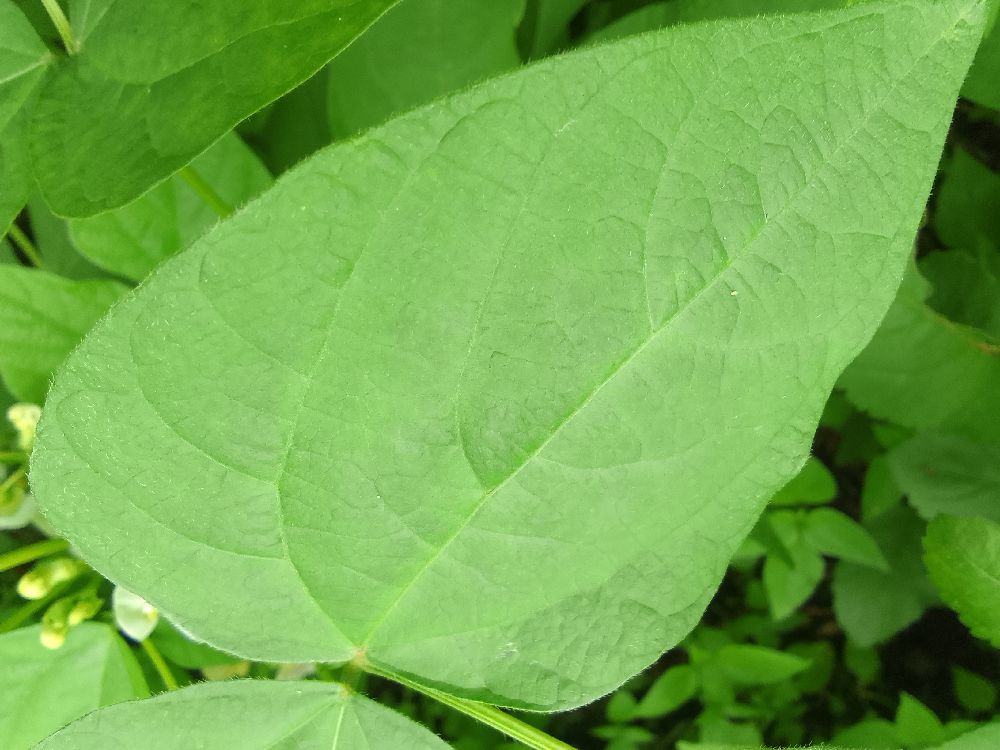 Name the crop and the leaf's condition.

common bean, healthy
